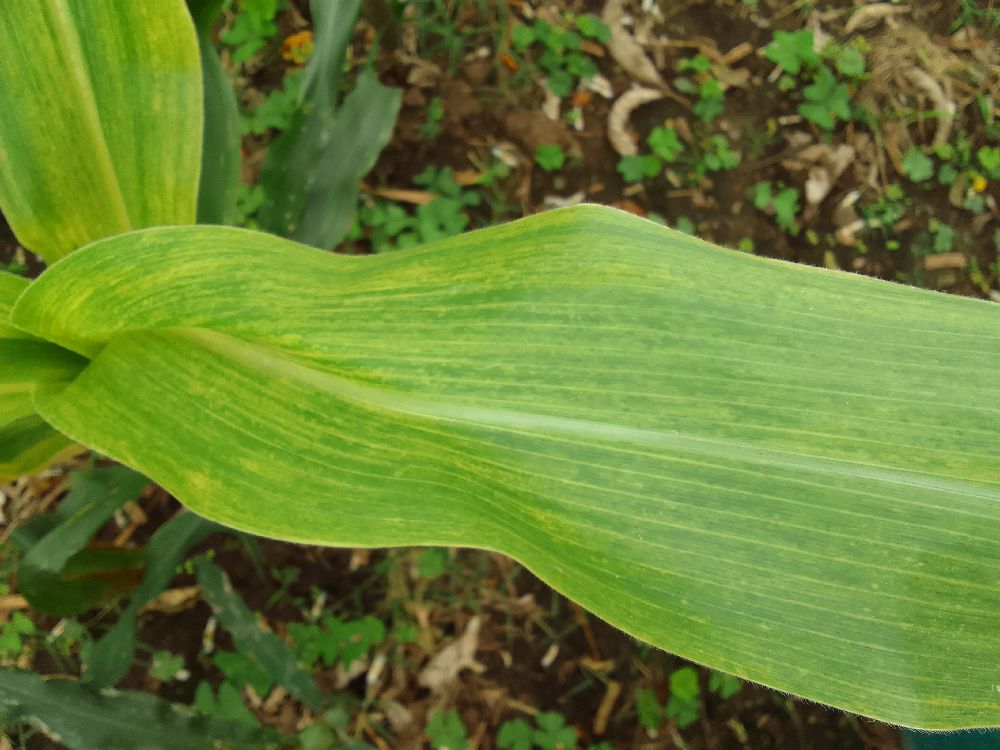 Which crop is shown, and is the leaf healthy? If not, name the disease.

maize, maize lethal necrosis
